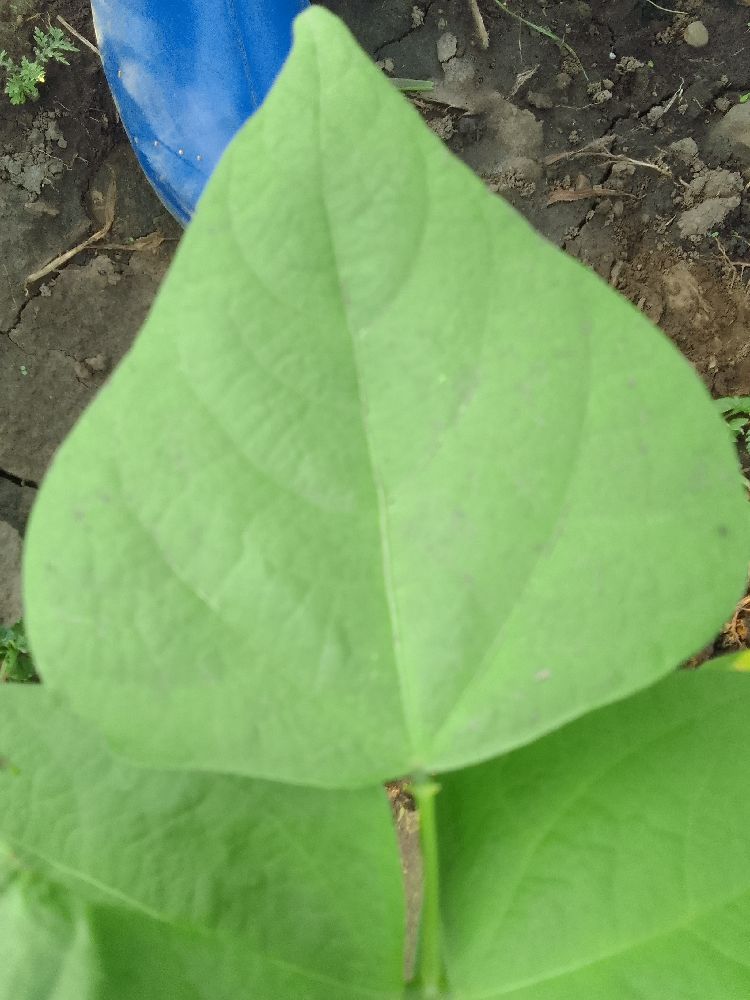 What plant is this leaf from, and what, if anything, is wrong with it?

common bean, healthy
